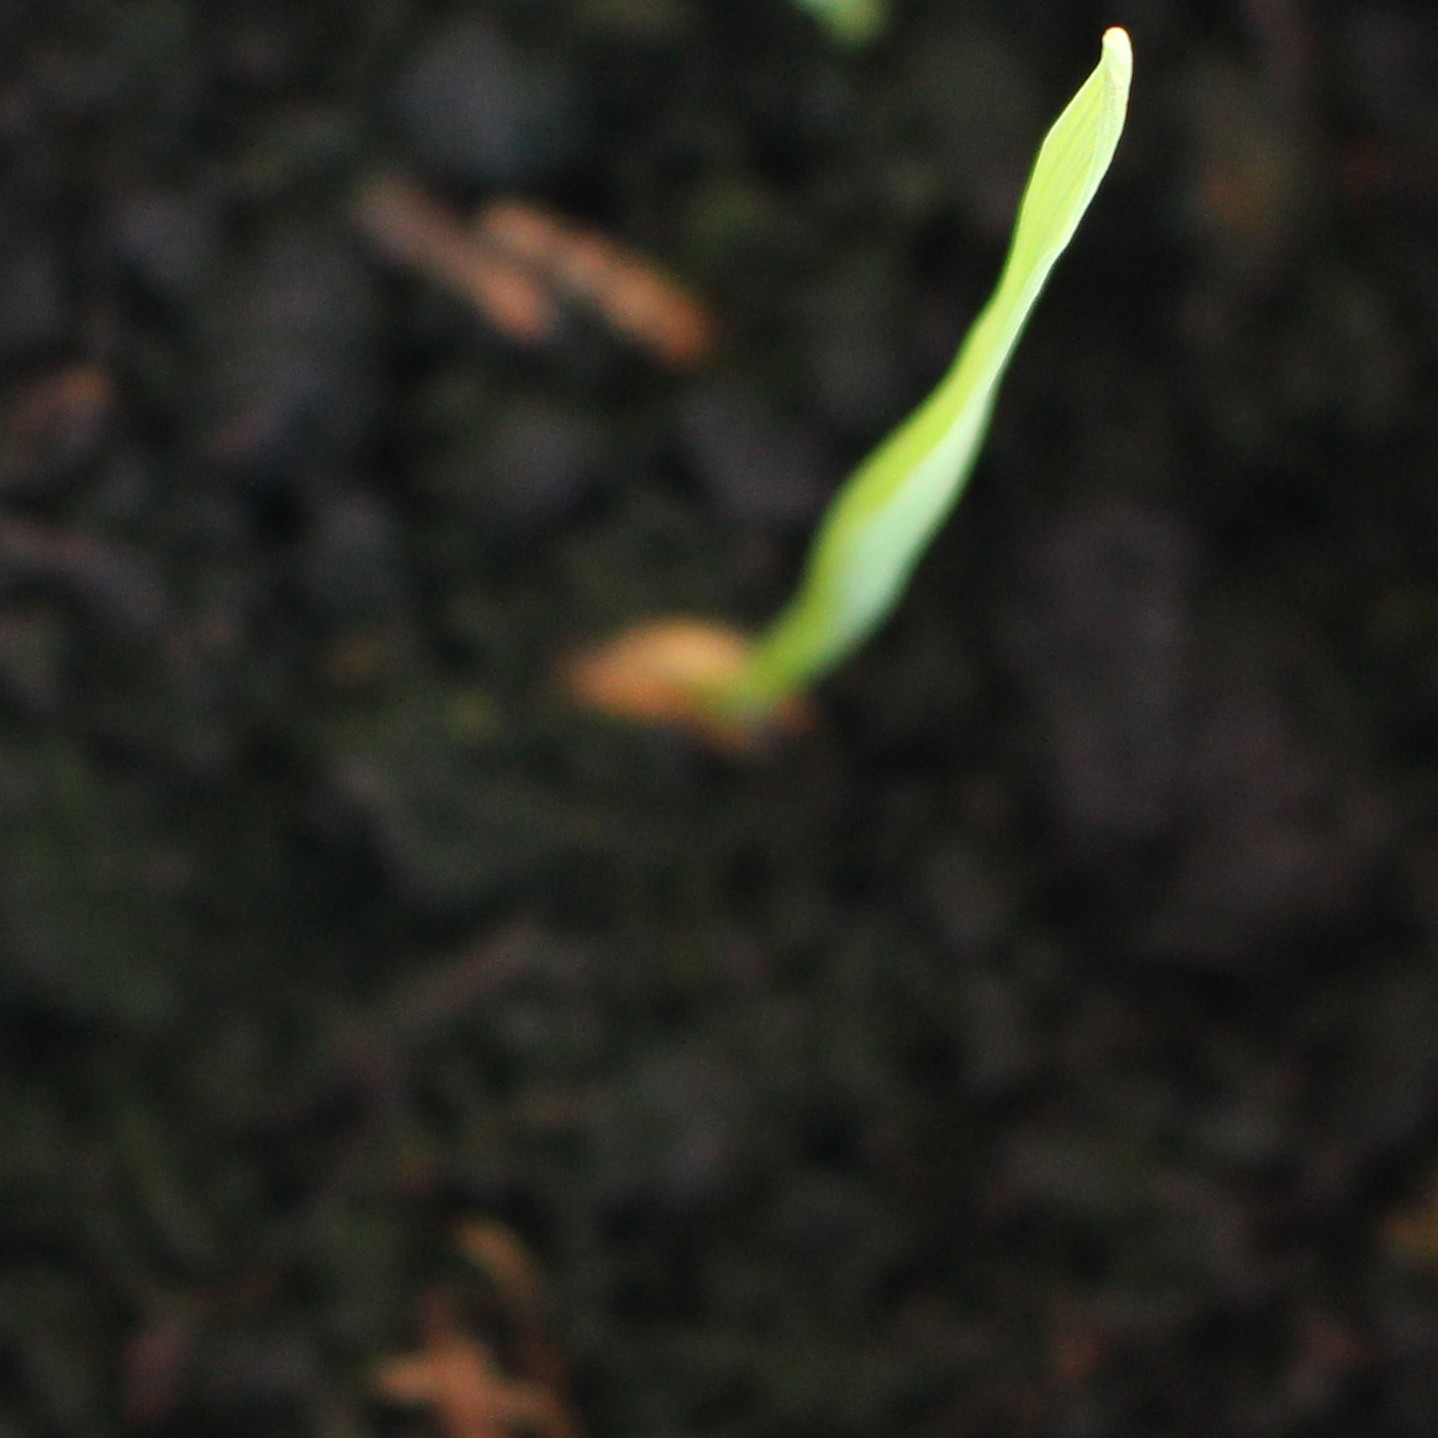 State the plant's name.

Avena sterilis
